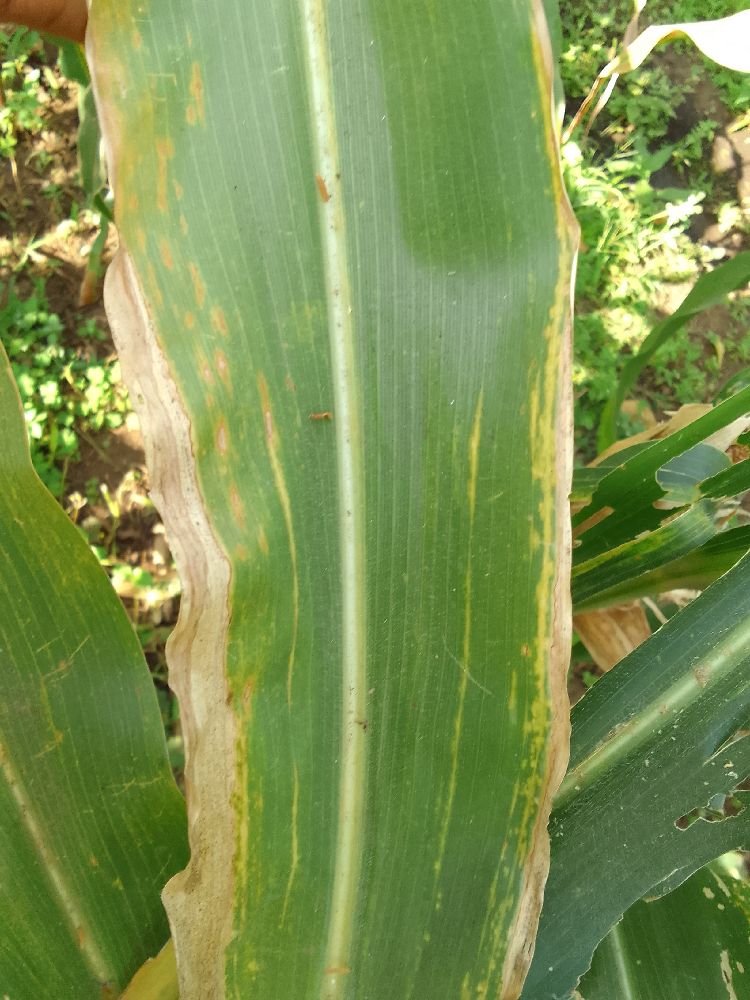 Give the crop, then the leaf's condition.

maize, maize lethal necrosis
